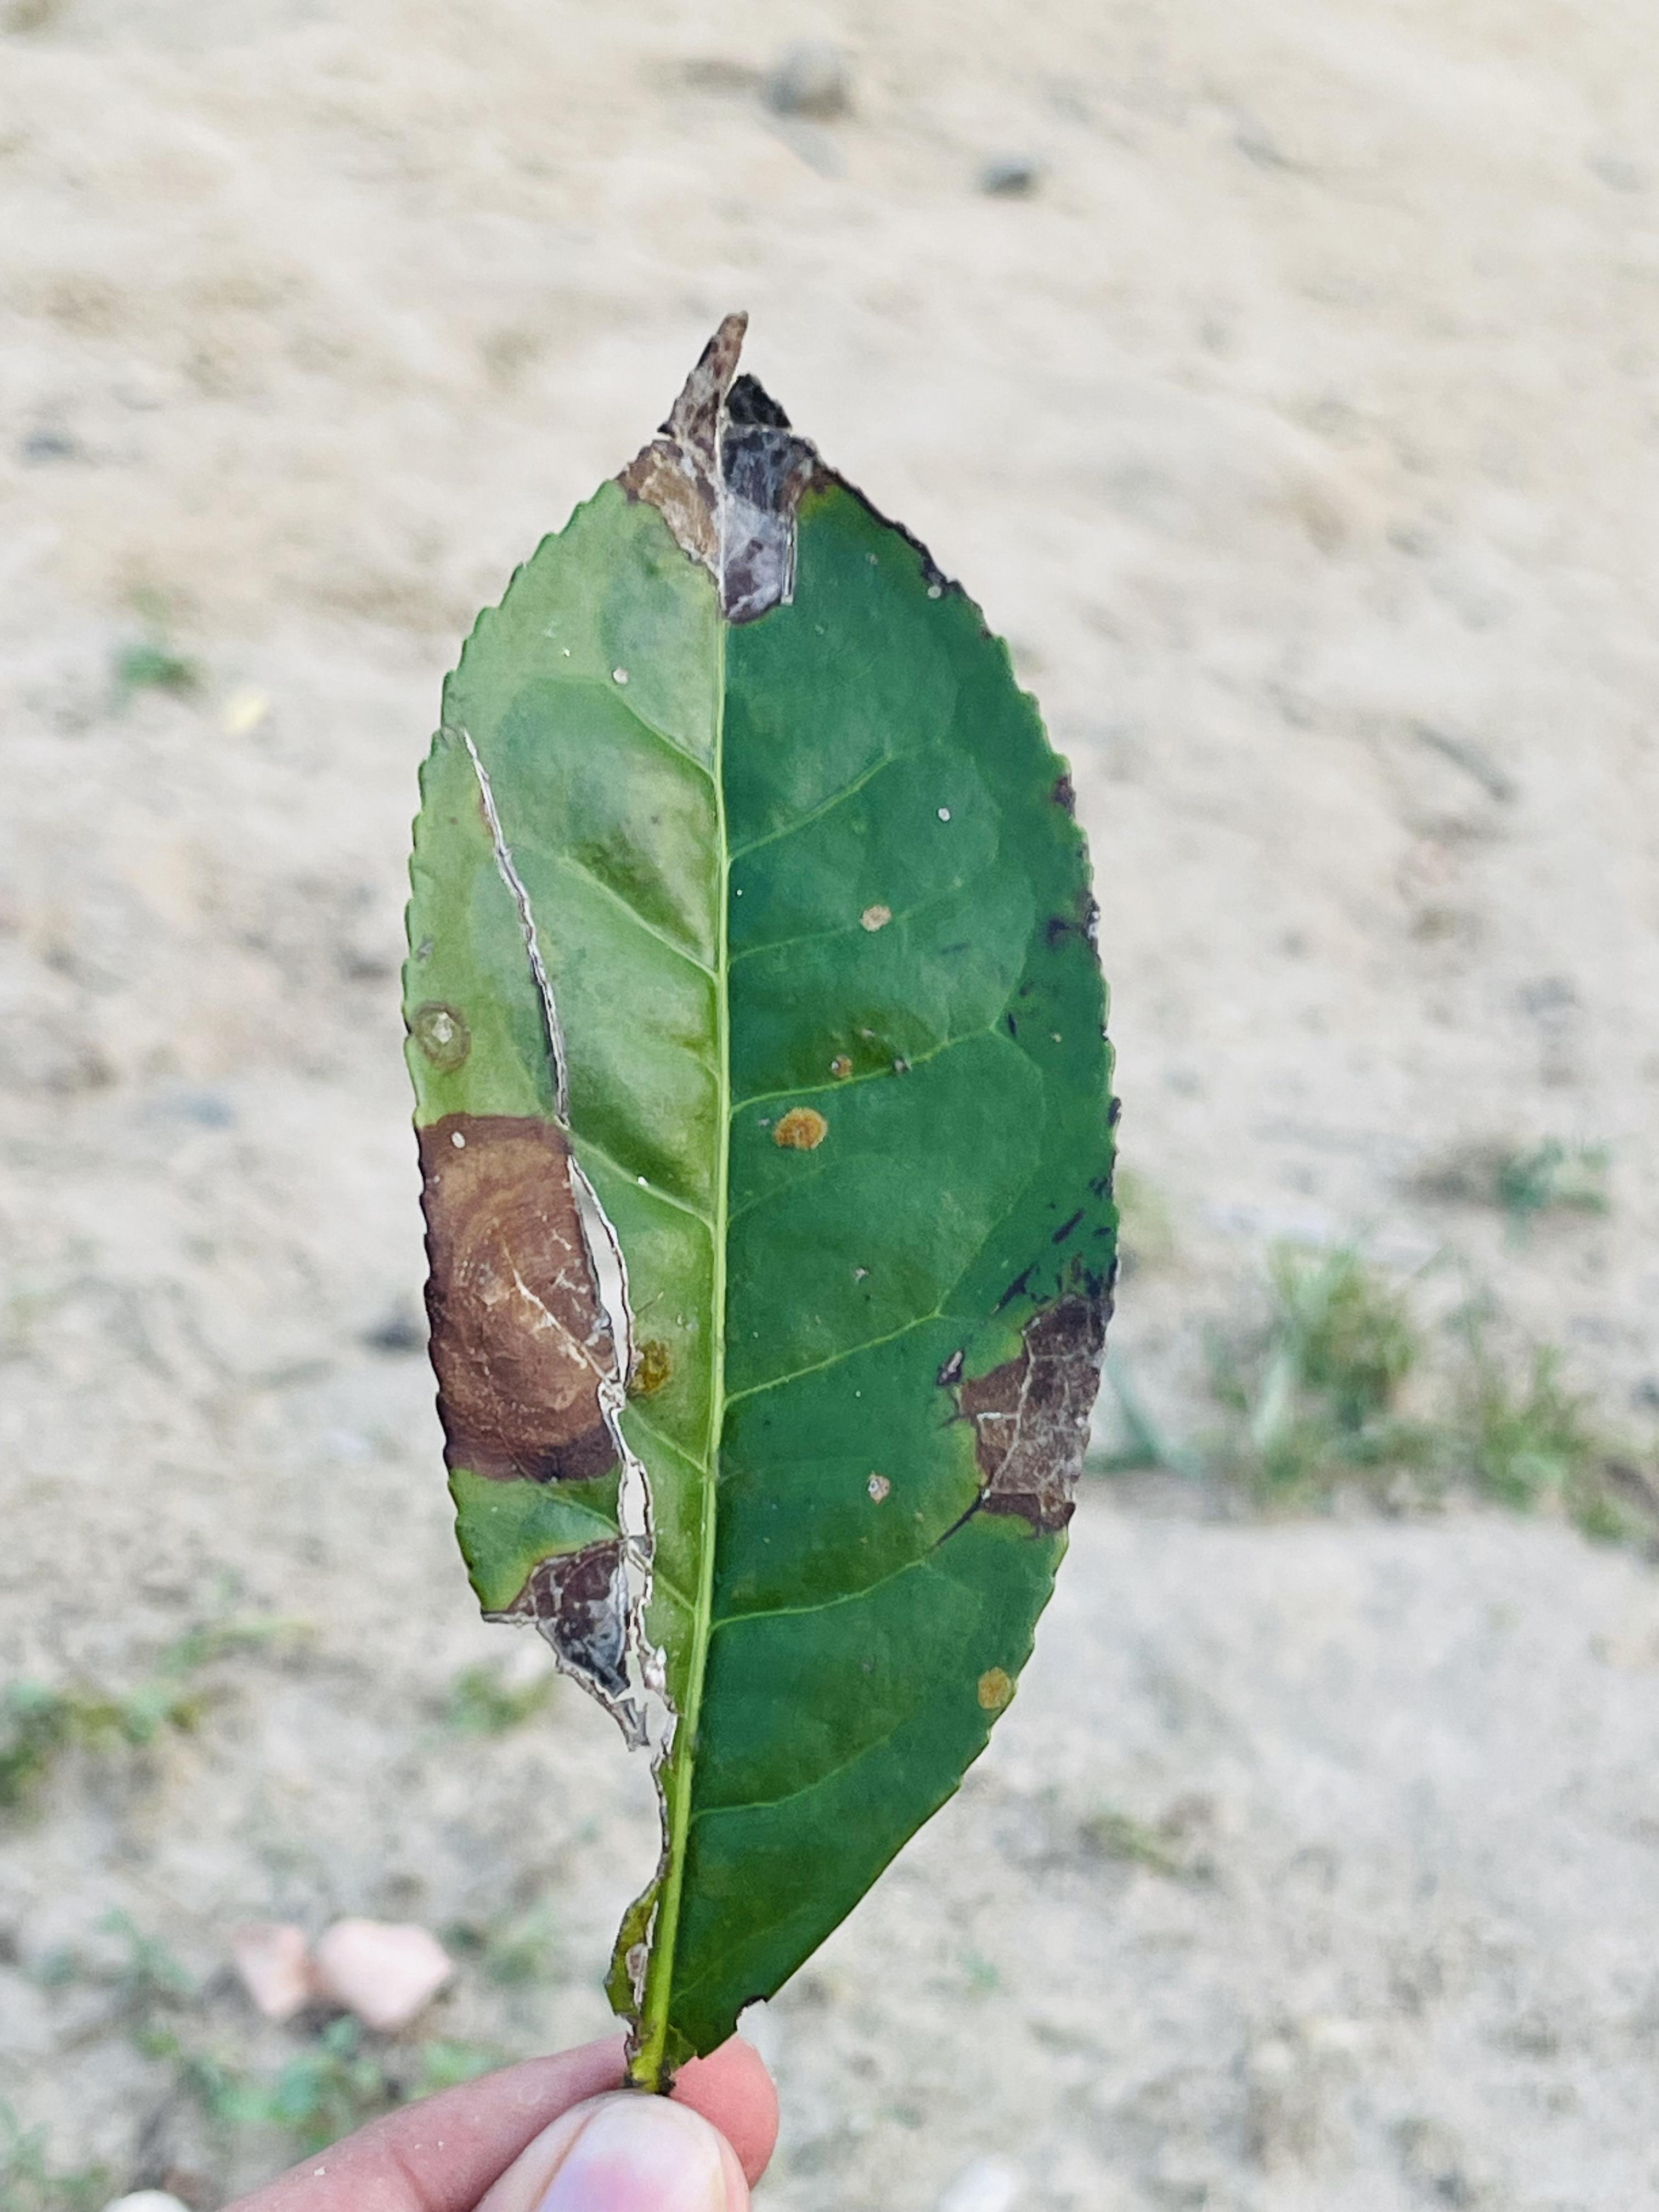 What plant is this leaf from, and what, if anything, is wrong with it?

tea, blight
